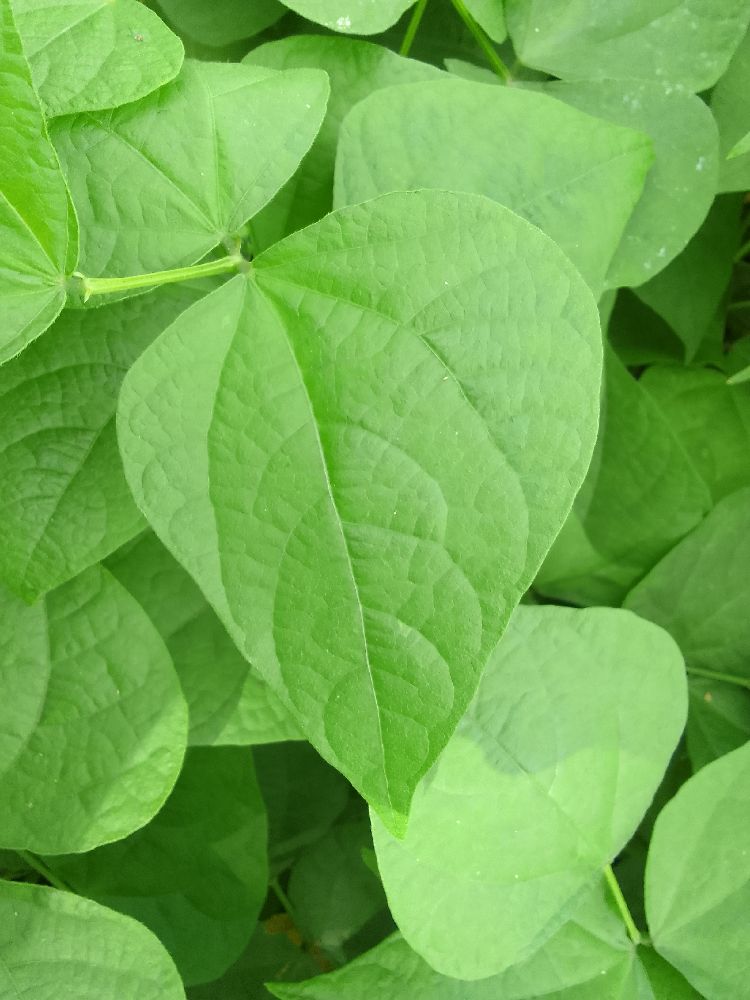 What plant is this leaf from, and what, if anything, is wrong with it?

common bean, healthy
